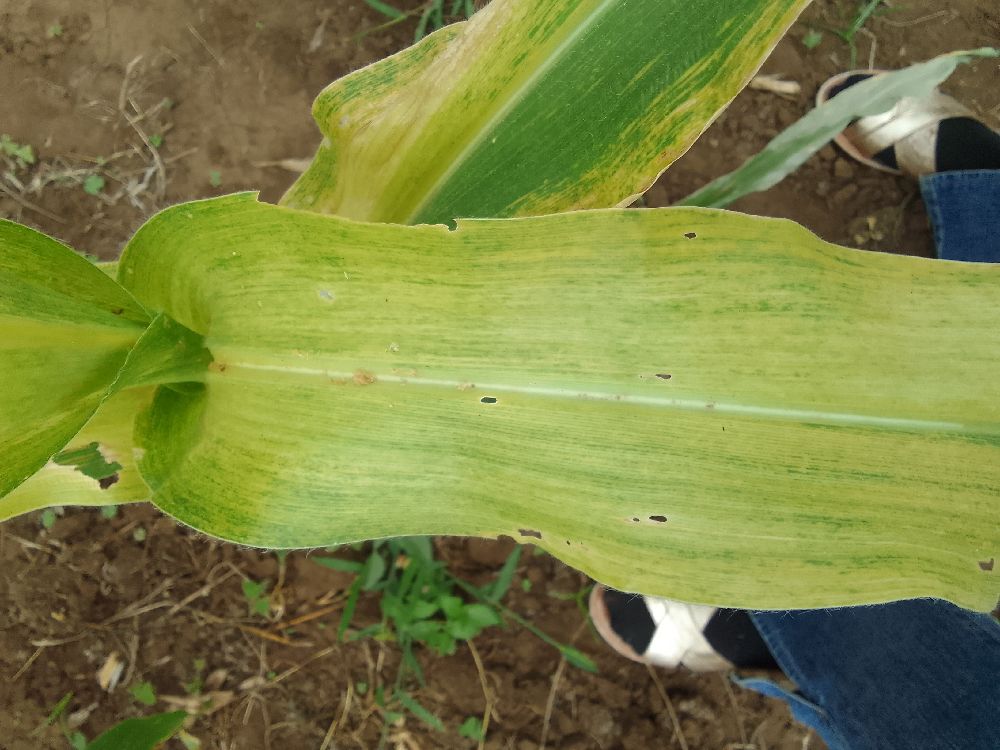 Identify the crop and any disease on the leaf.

maize, maize lethal necrosis
